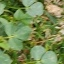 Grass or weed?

unstructured weed
